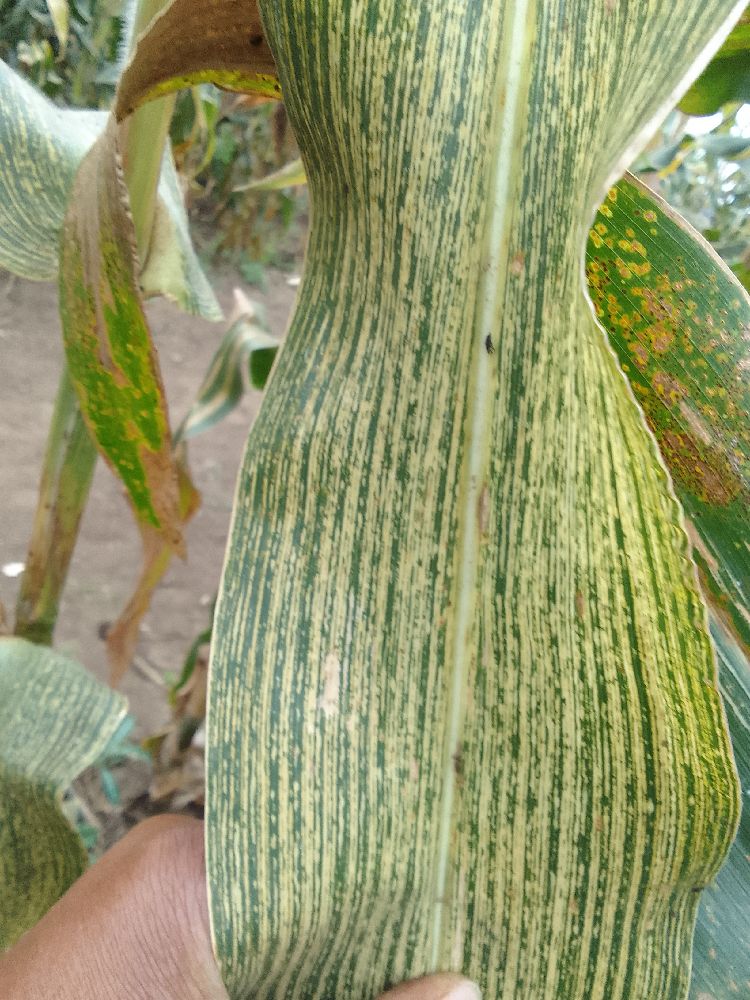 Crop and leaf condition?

maize, maize streak virus
